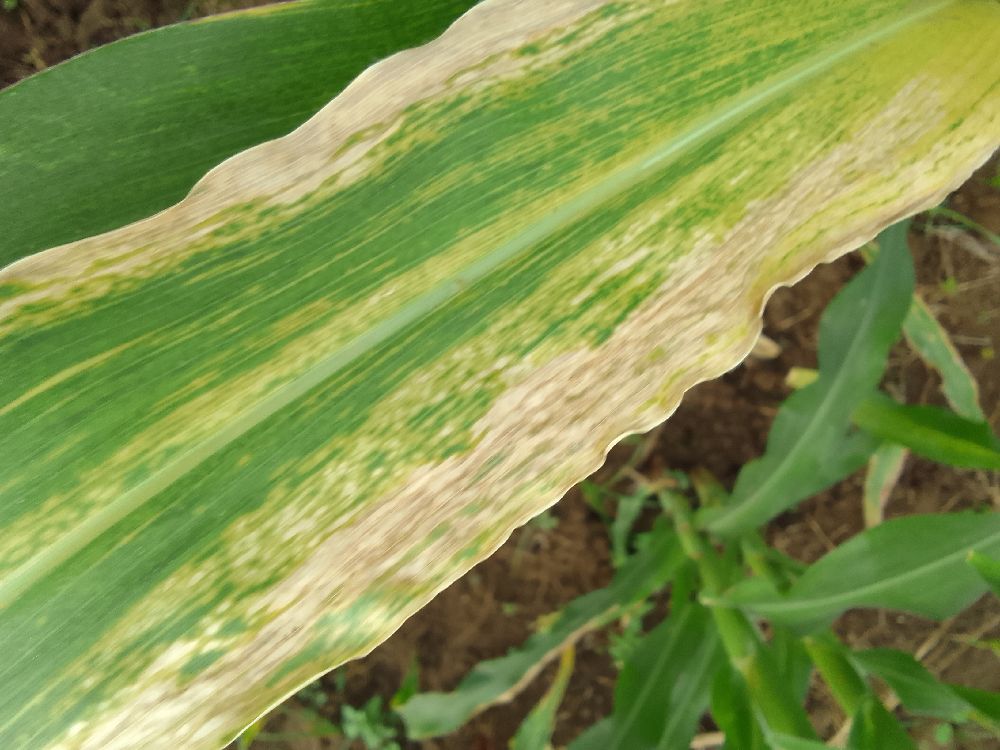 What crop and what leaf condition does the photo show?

maize, maize lethal necrosis
